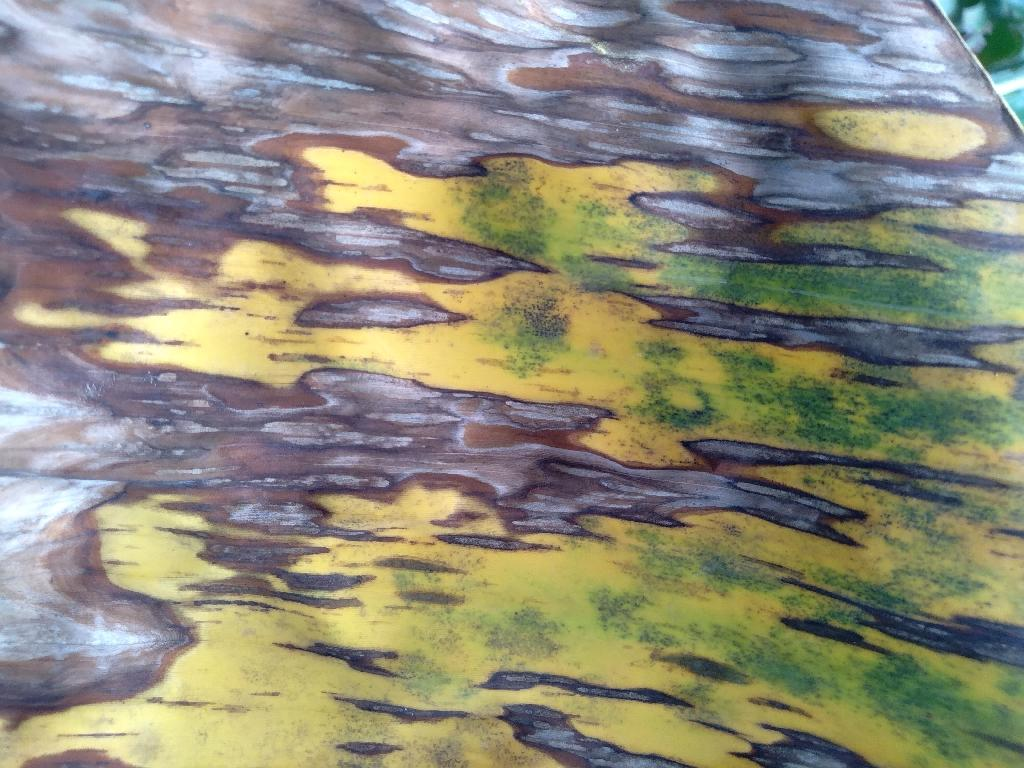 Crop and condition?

banana, black sigatoka
